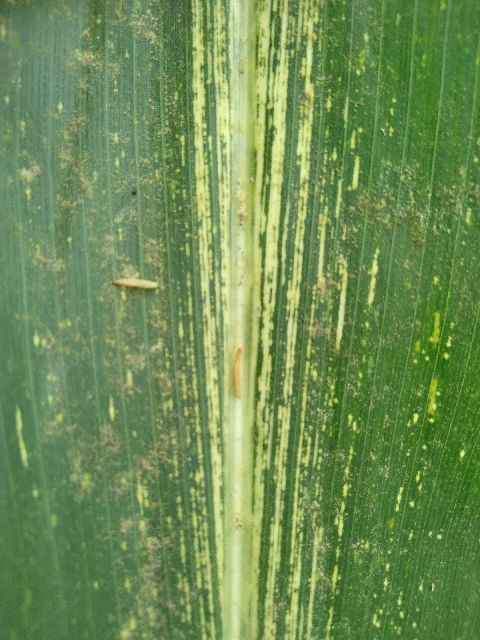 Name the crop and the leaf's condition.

maize, maize streak virus
